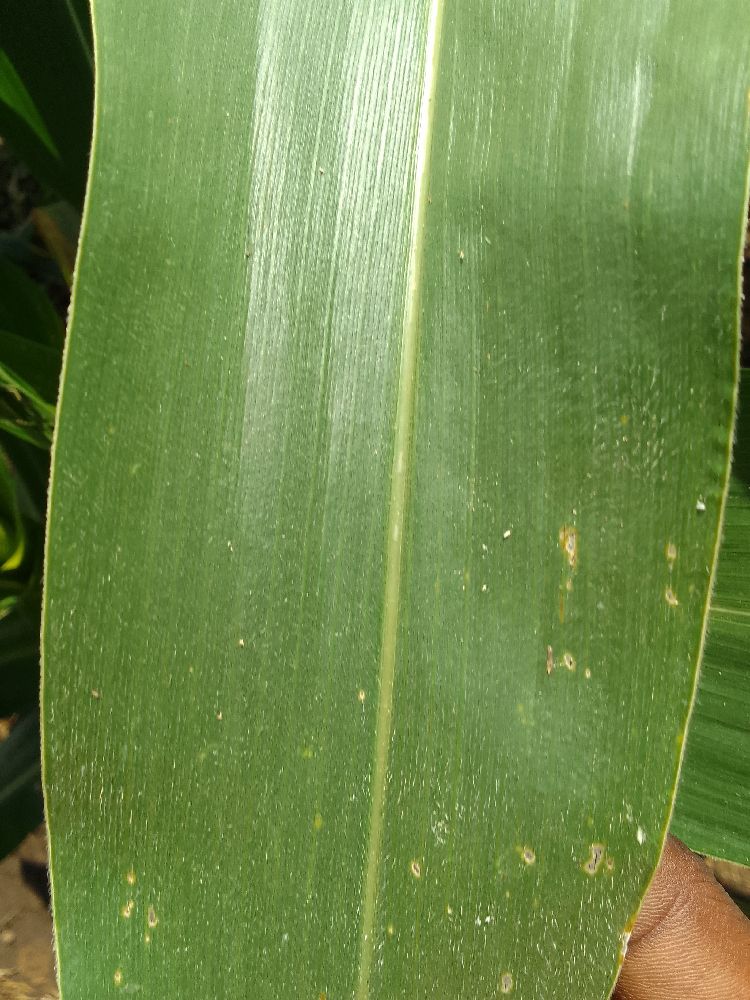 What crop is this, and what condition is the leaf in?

maize, healthy
